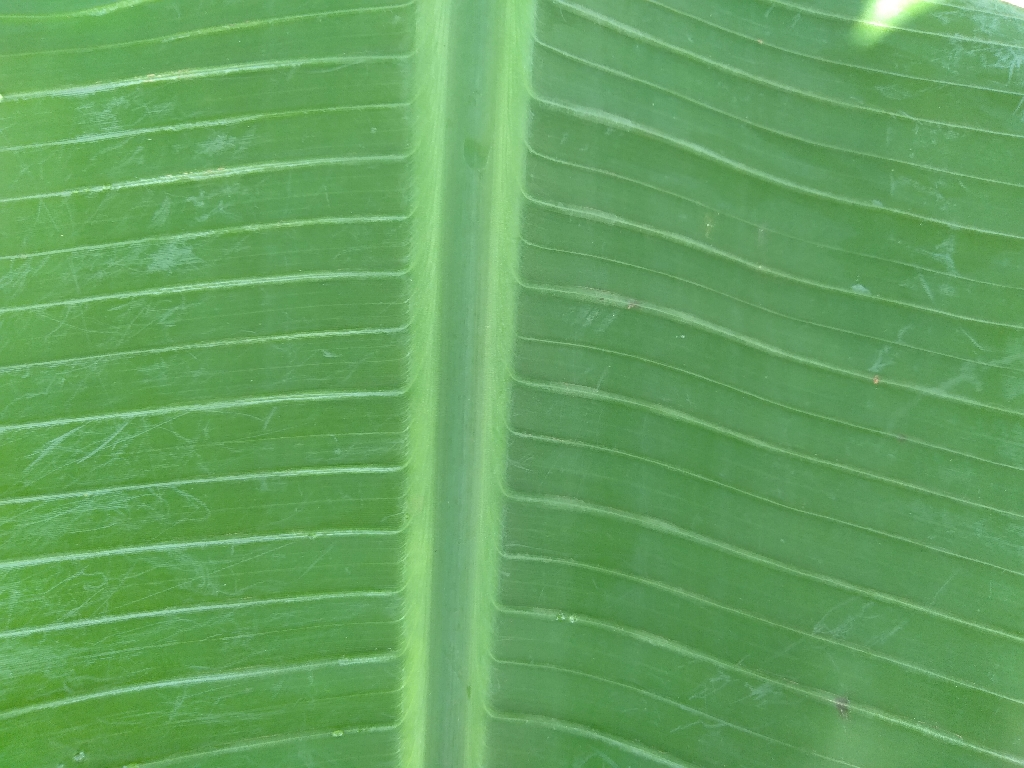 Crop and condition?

banana, healthy
